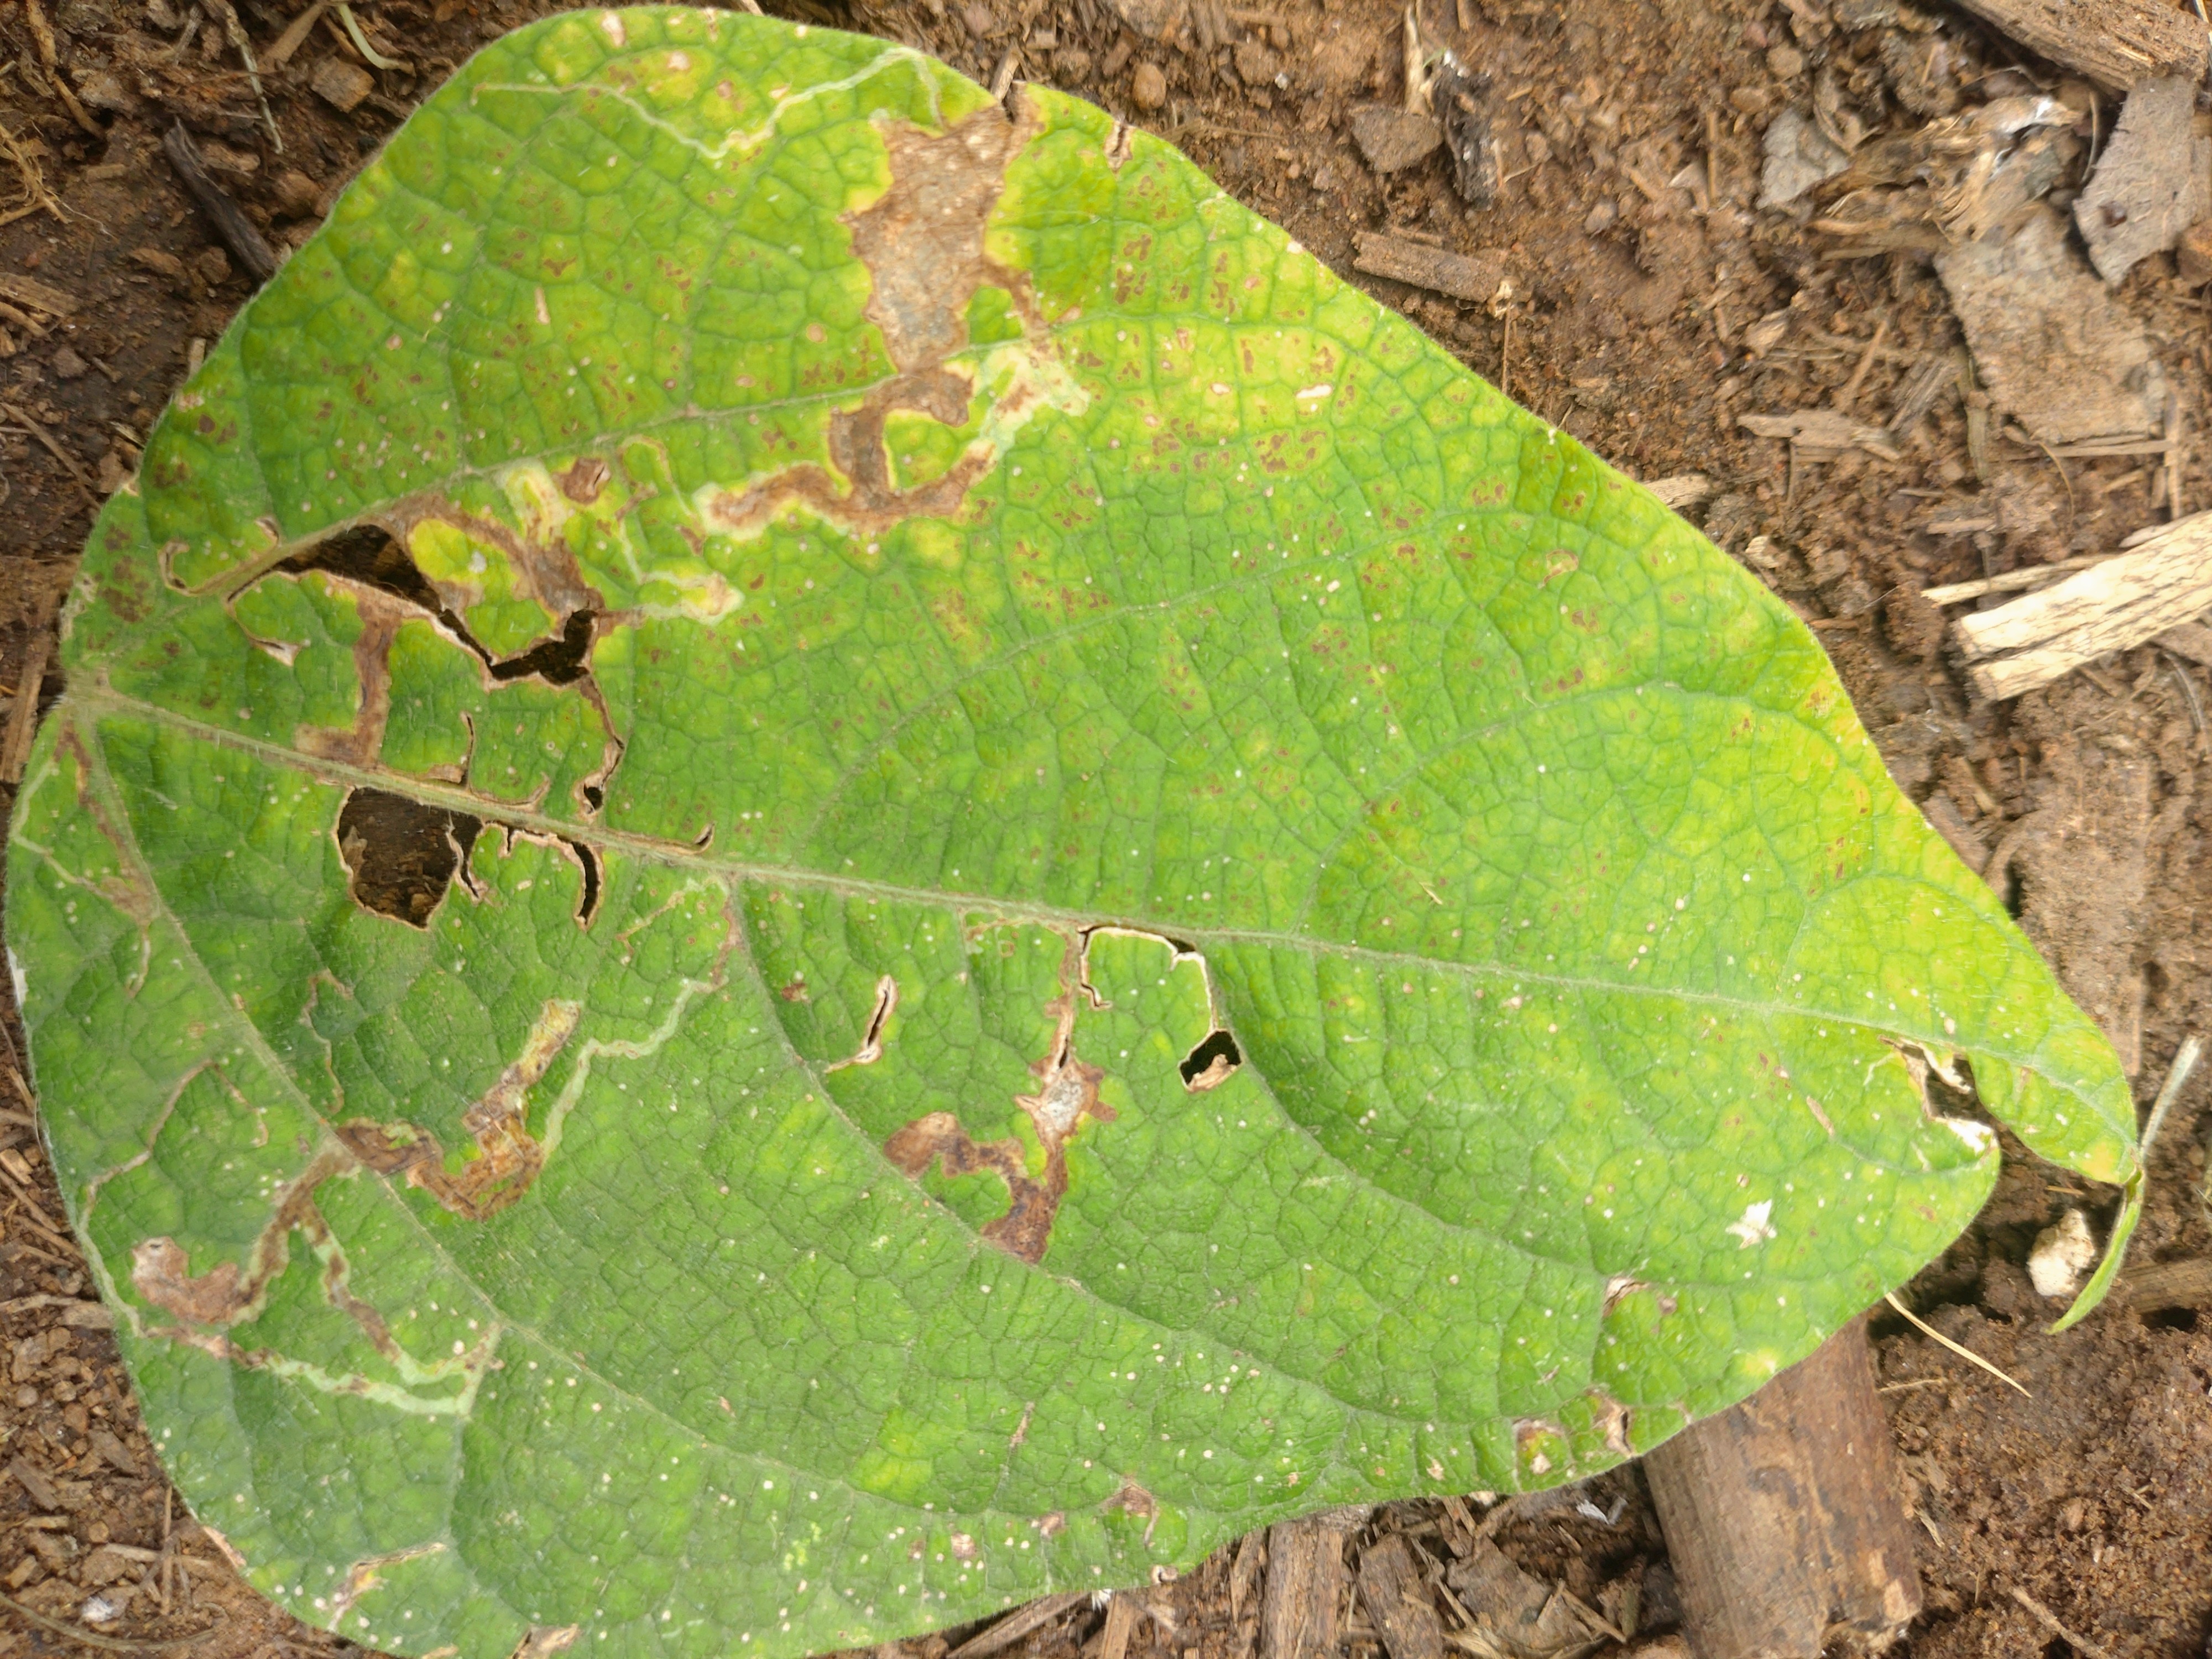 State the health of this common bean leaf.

rust
